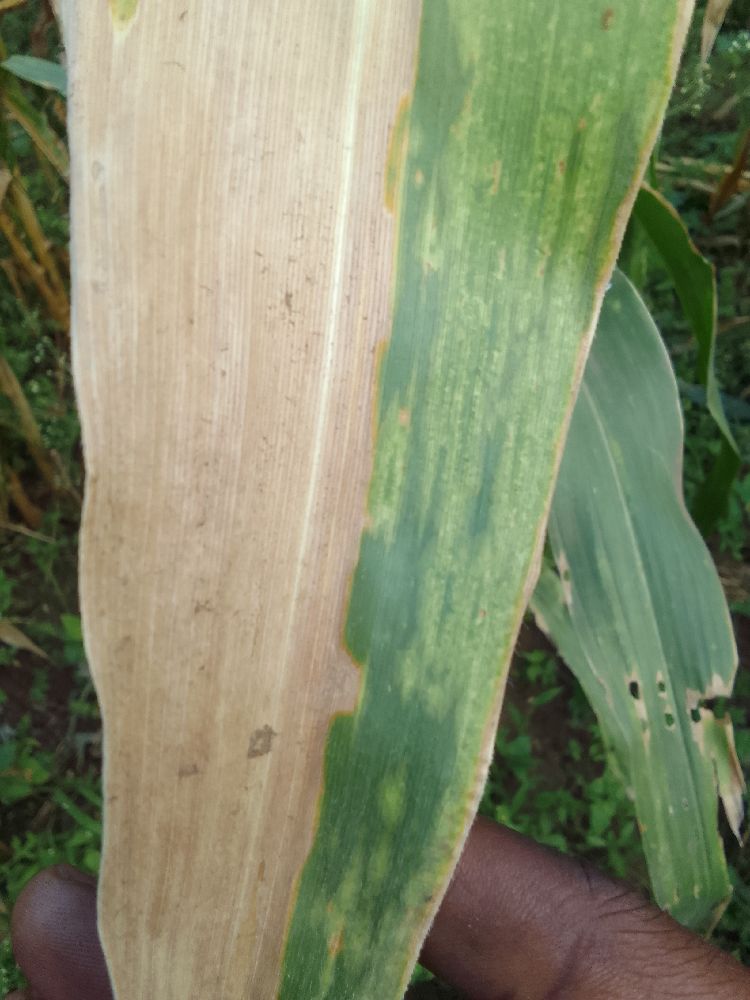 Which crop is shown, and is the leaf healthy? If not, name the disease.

maize, maize lethal necrosis
